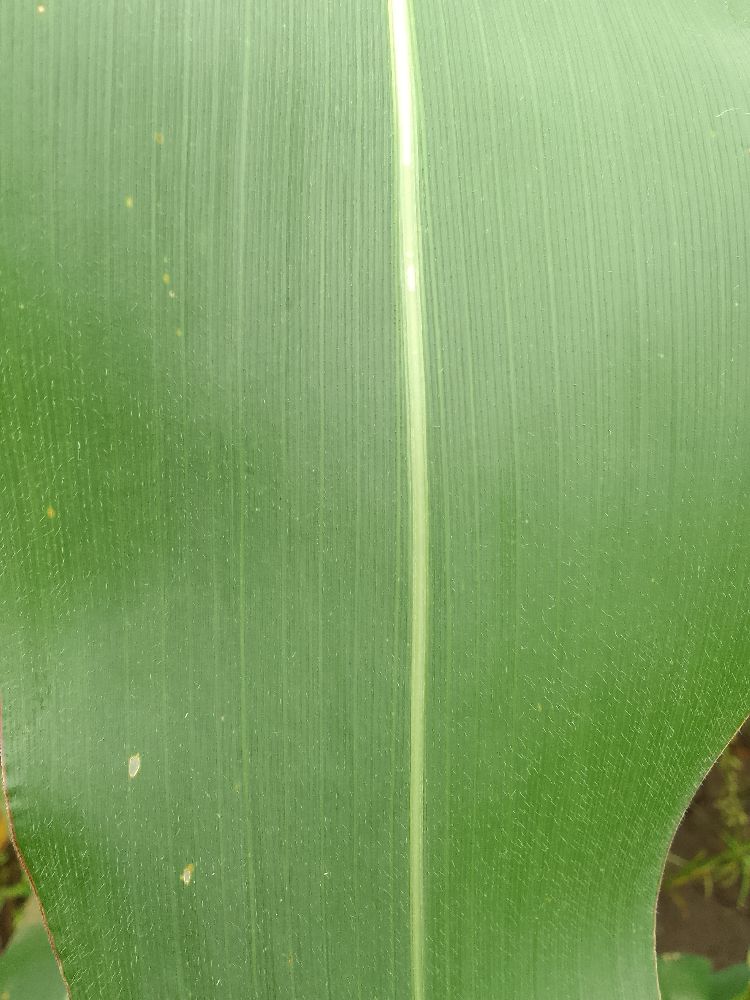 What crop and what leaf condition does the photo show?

maize, healthy
